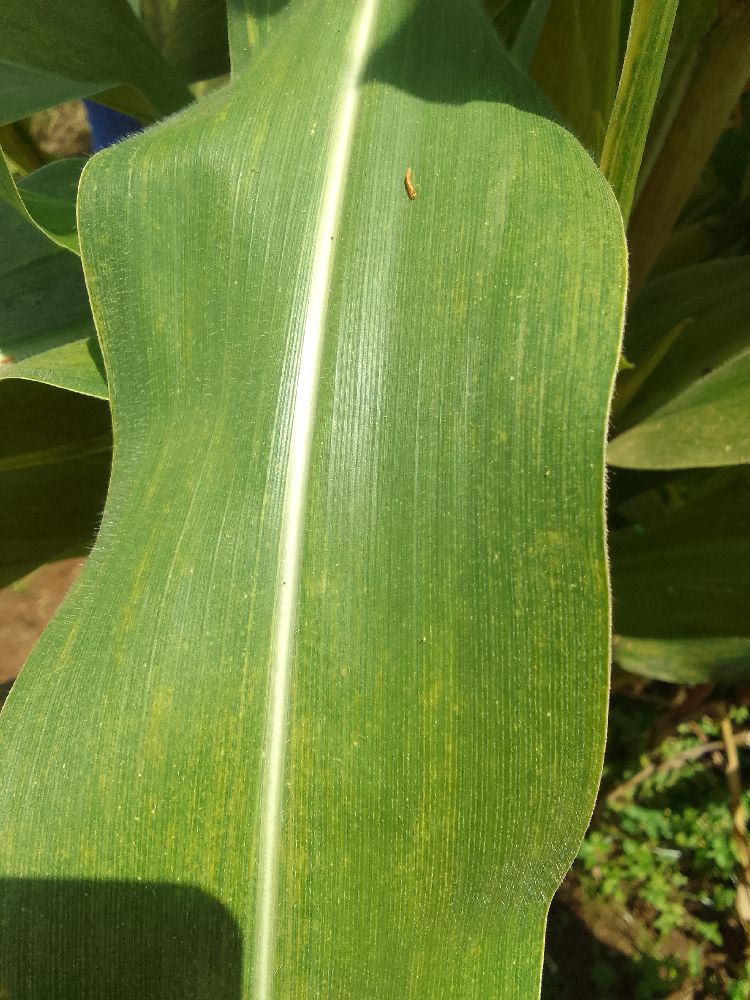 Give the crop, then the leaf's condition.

maize, maize lethal necrosis
